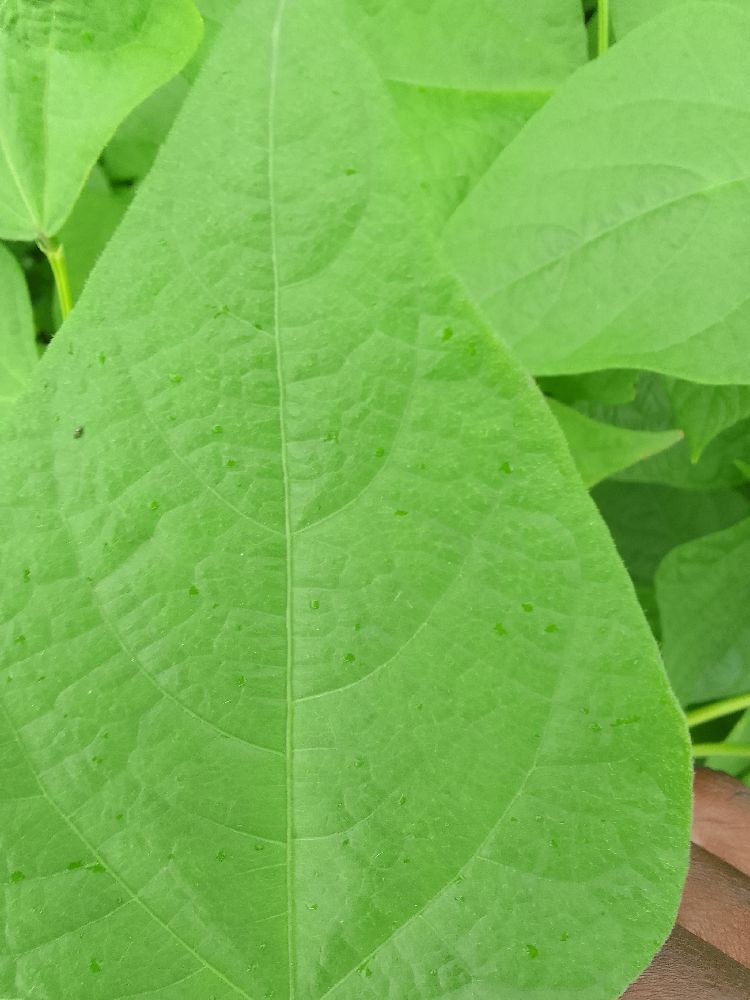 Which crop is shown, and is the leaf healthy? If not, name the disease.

common bean, healthy
